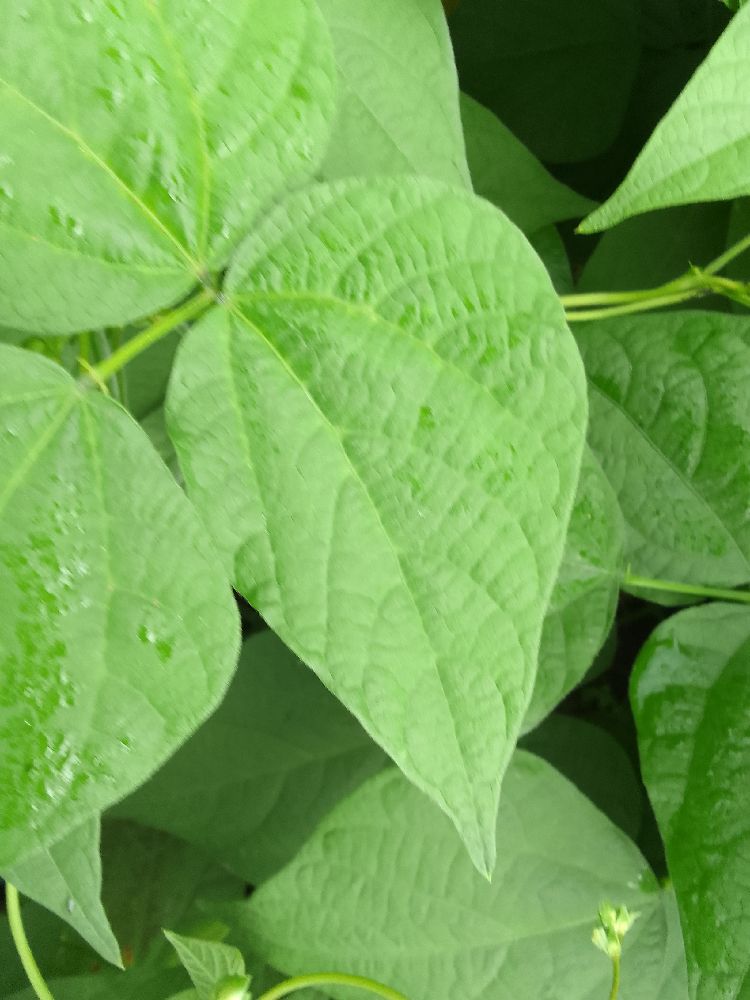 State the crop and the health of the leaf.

common bean, healthy
